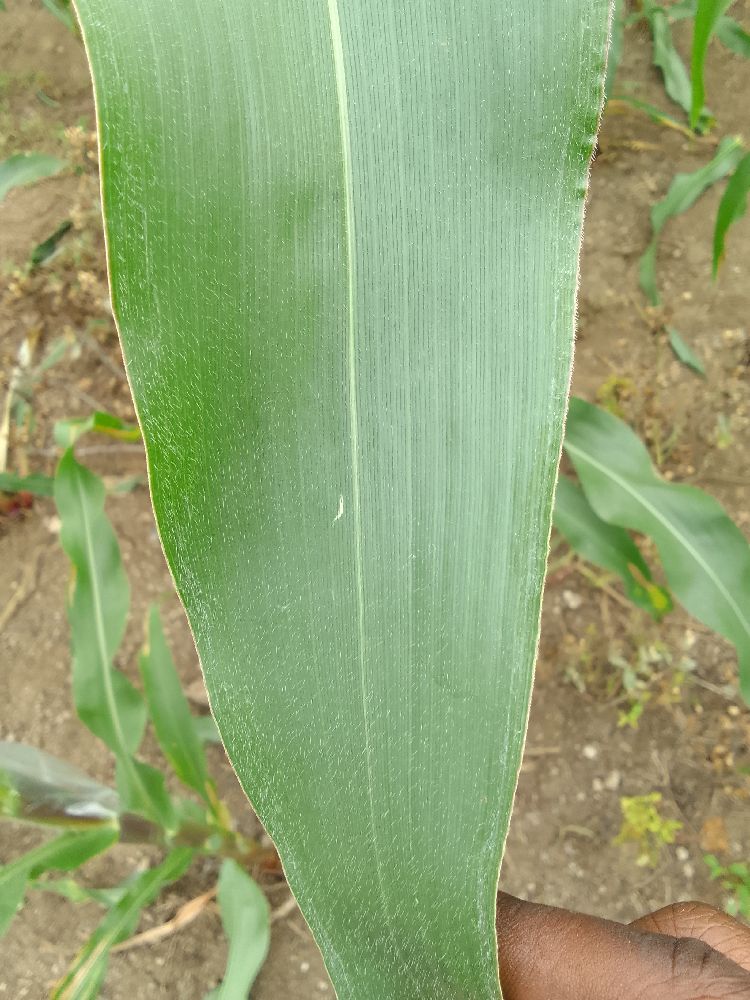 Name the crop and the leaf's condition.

maize, healthy
